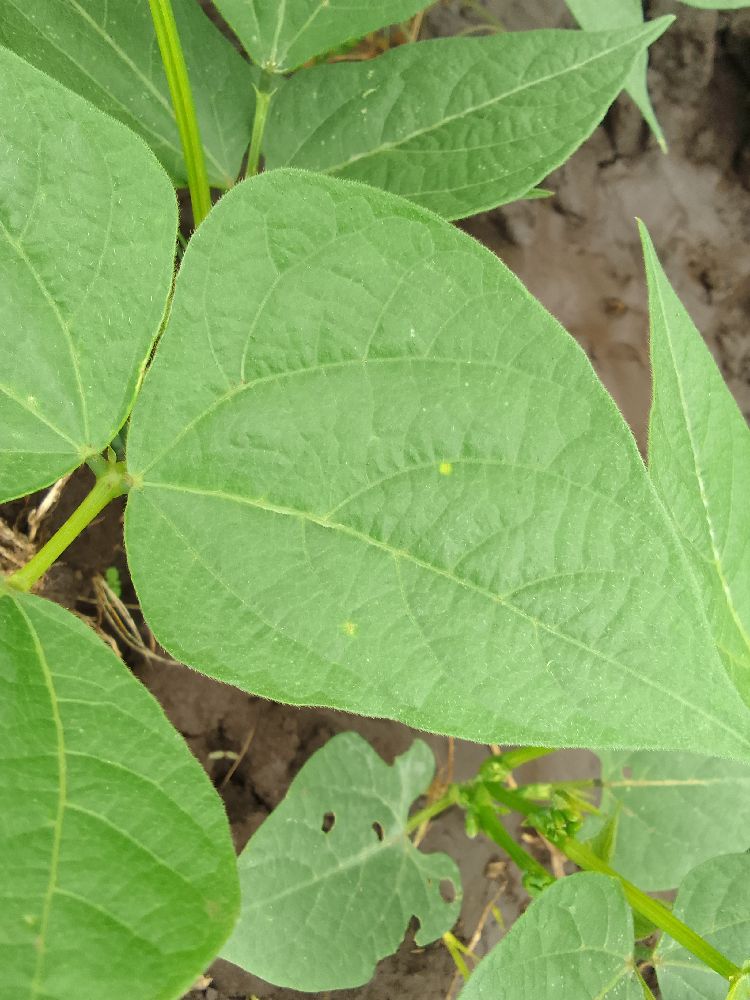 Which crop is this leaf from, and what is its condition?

common bean, healthy
